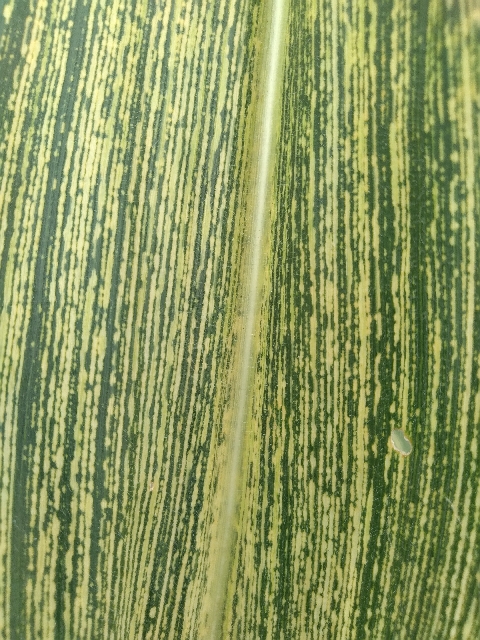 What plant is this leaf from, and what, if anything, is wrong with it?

maize, maize streak virus
